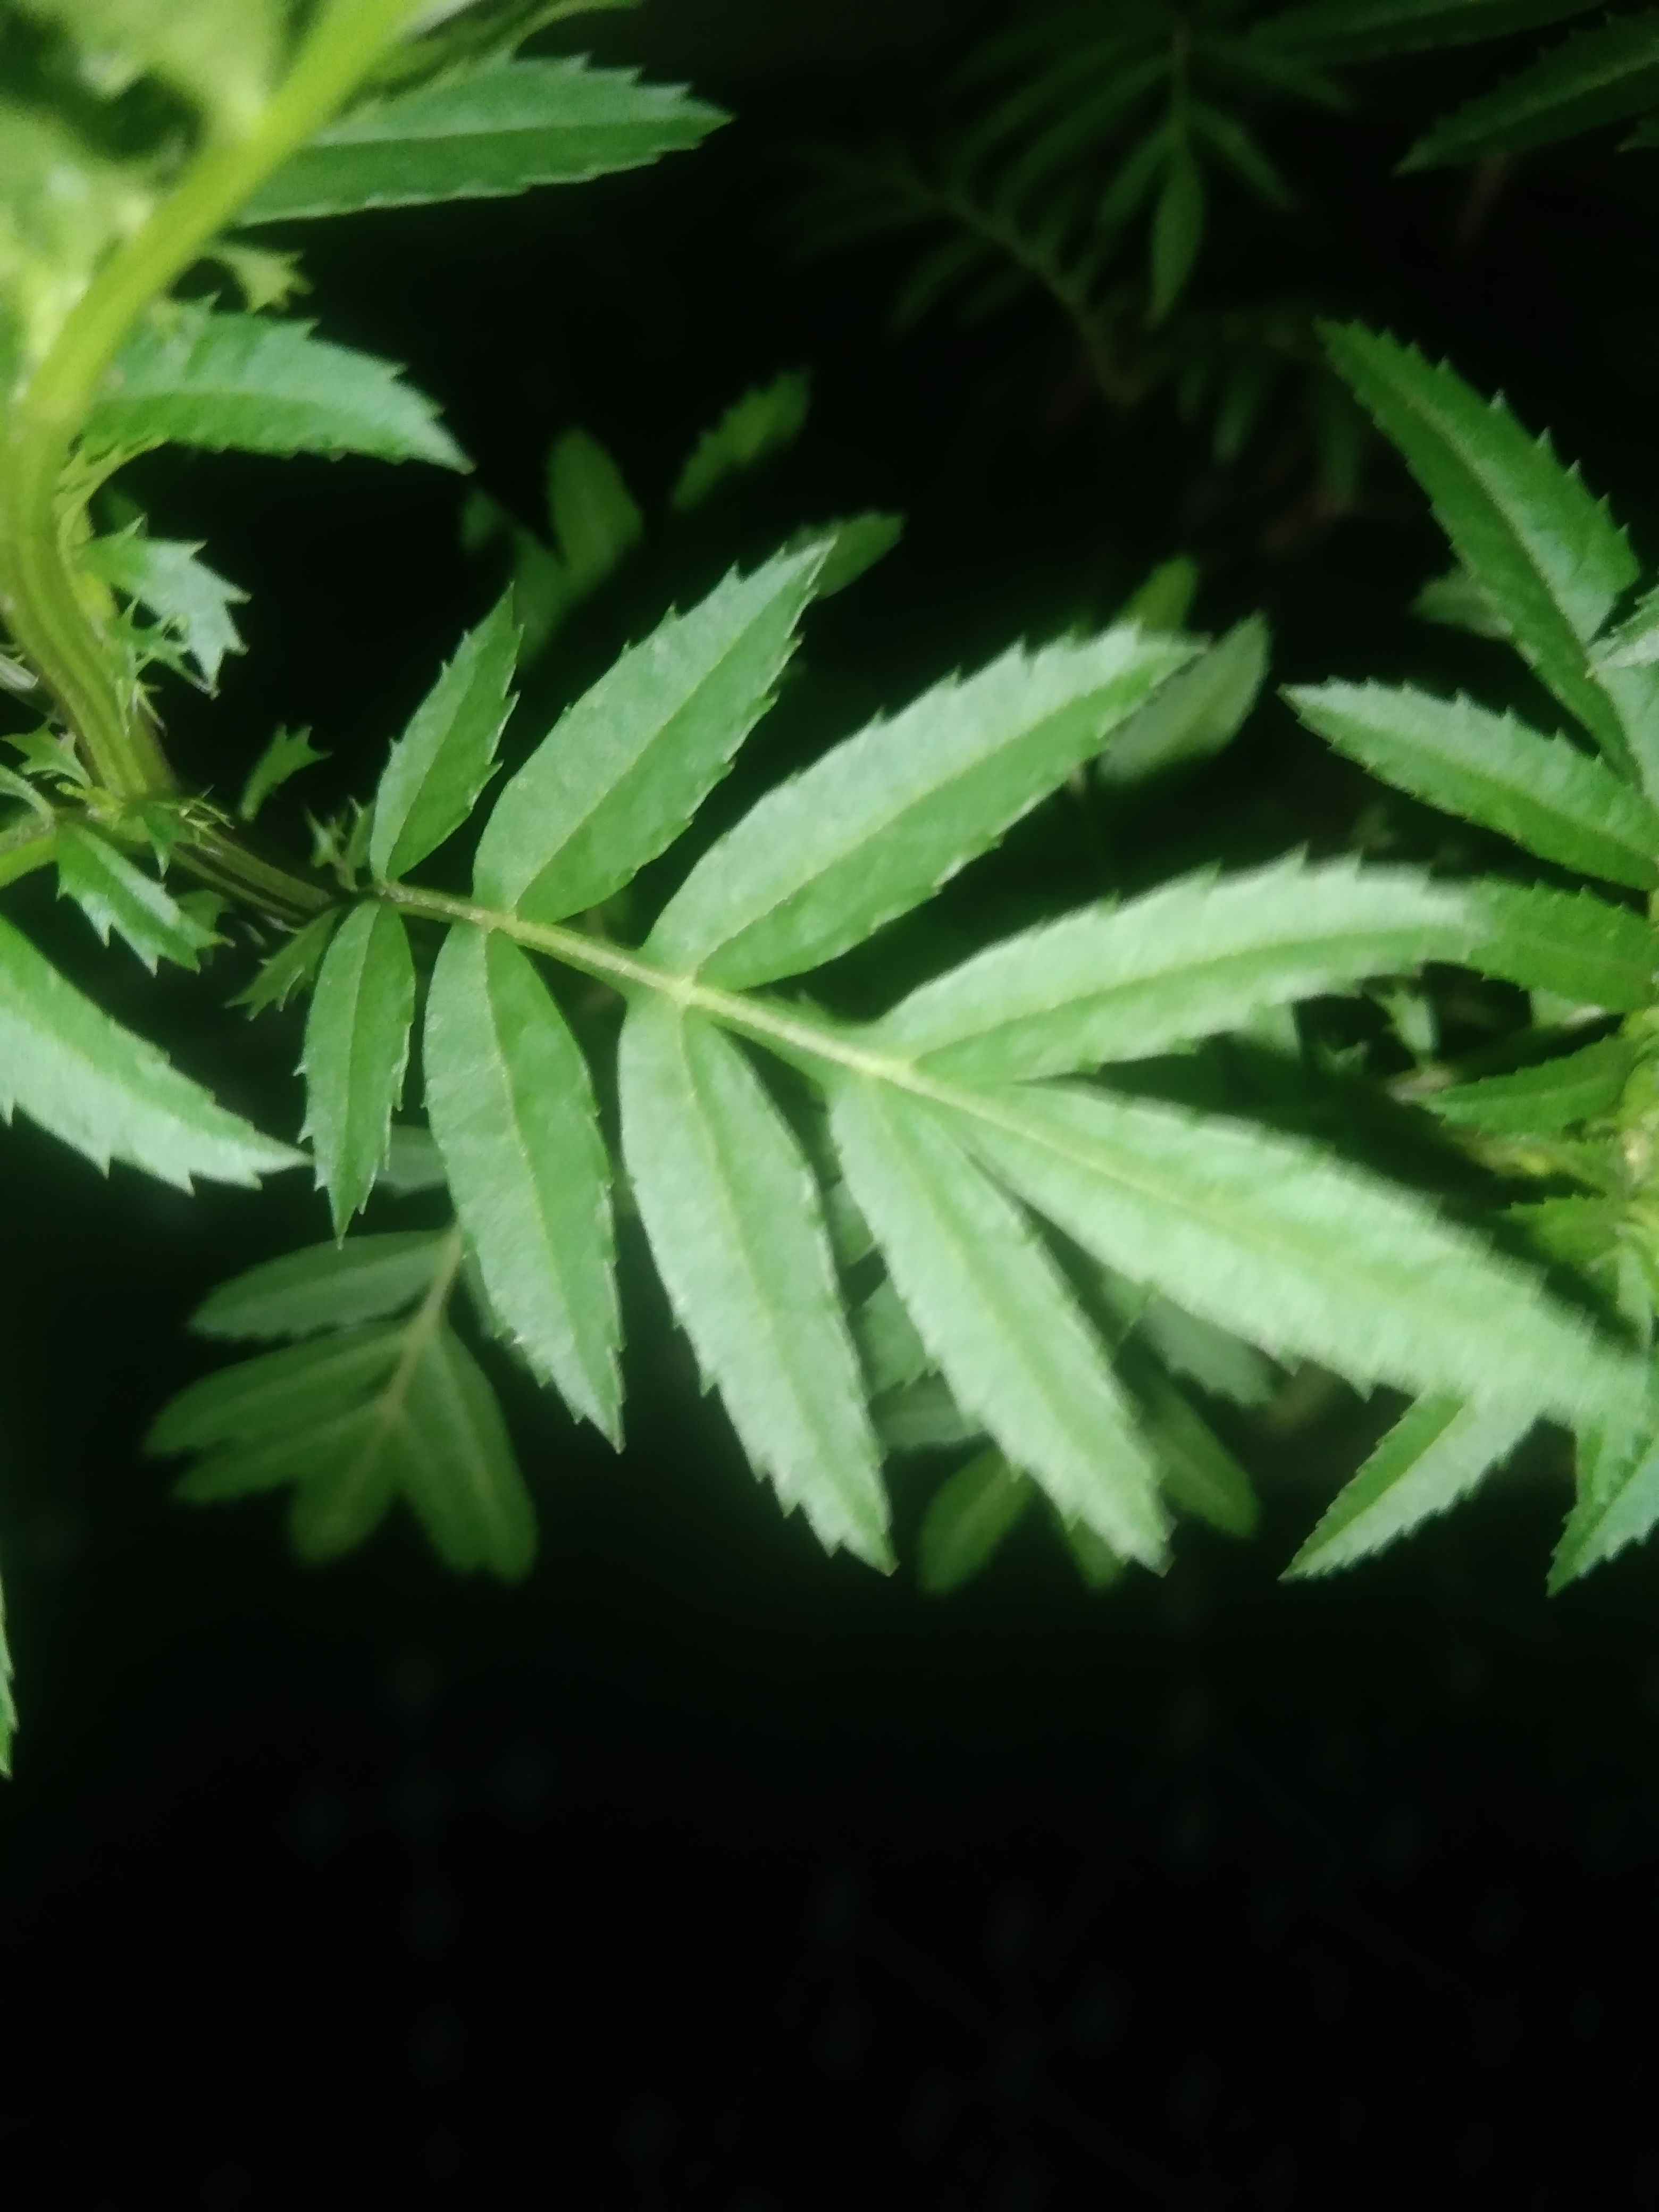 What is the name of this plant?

marigold
